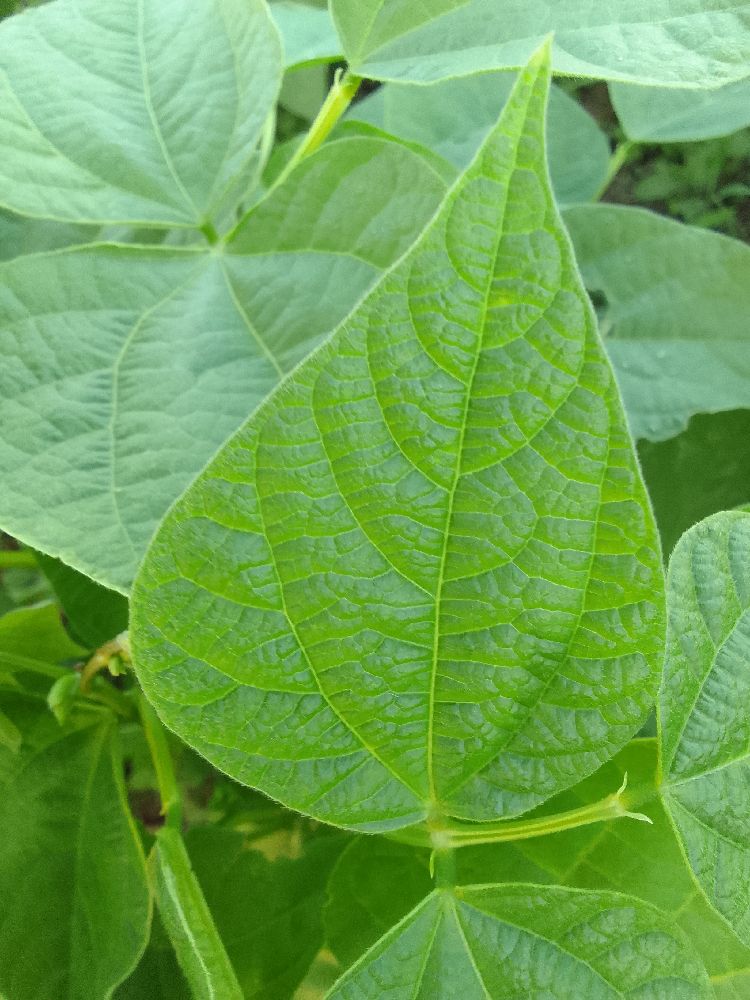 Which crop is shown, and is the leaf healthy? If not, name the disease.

common bean, healthy
